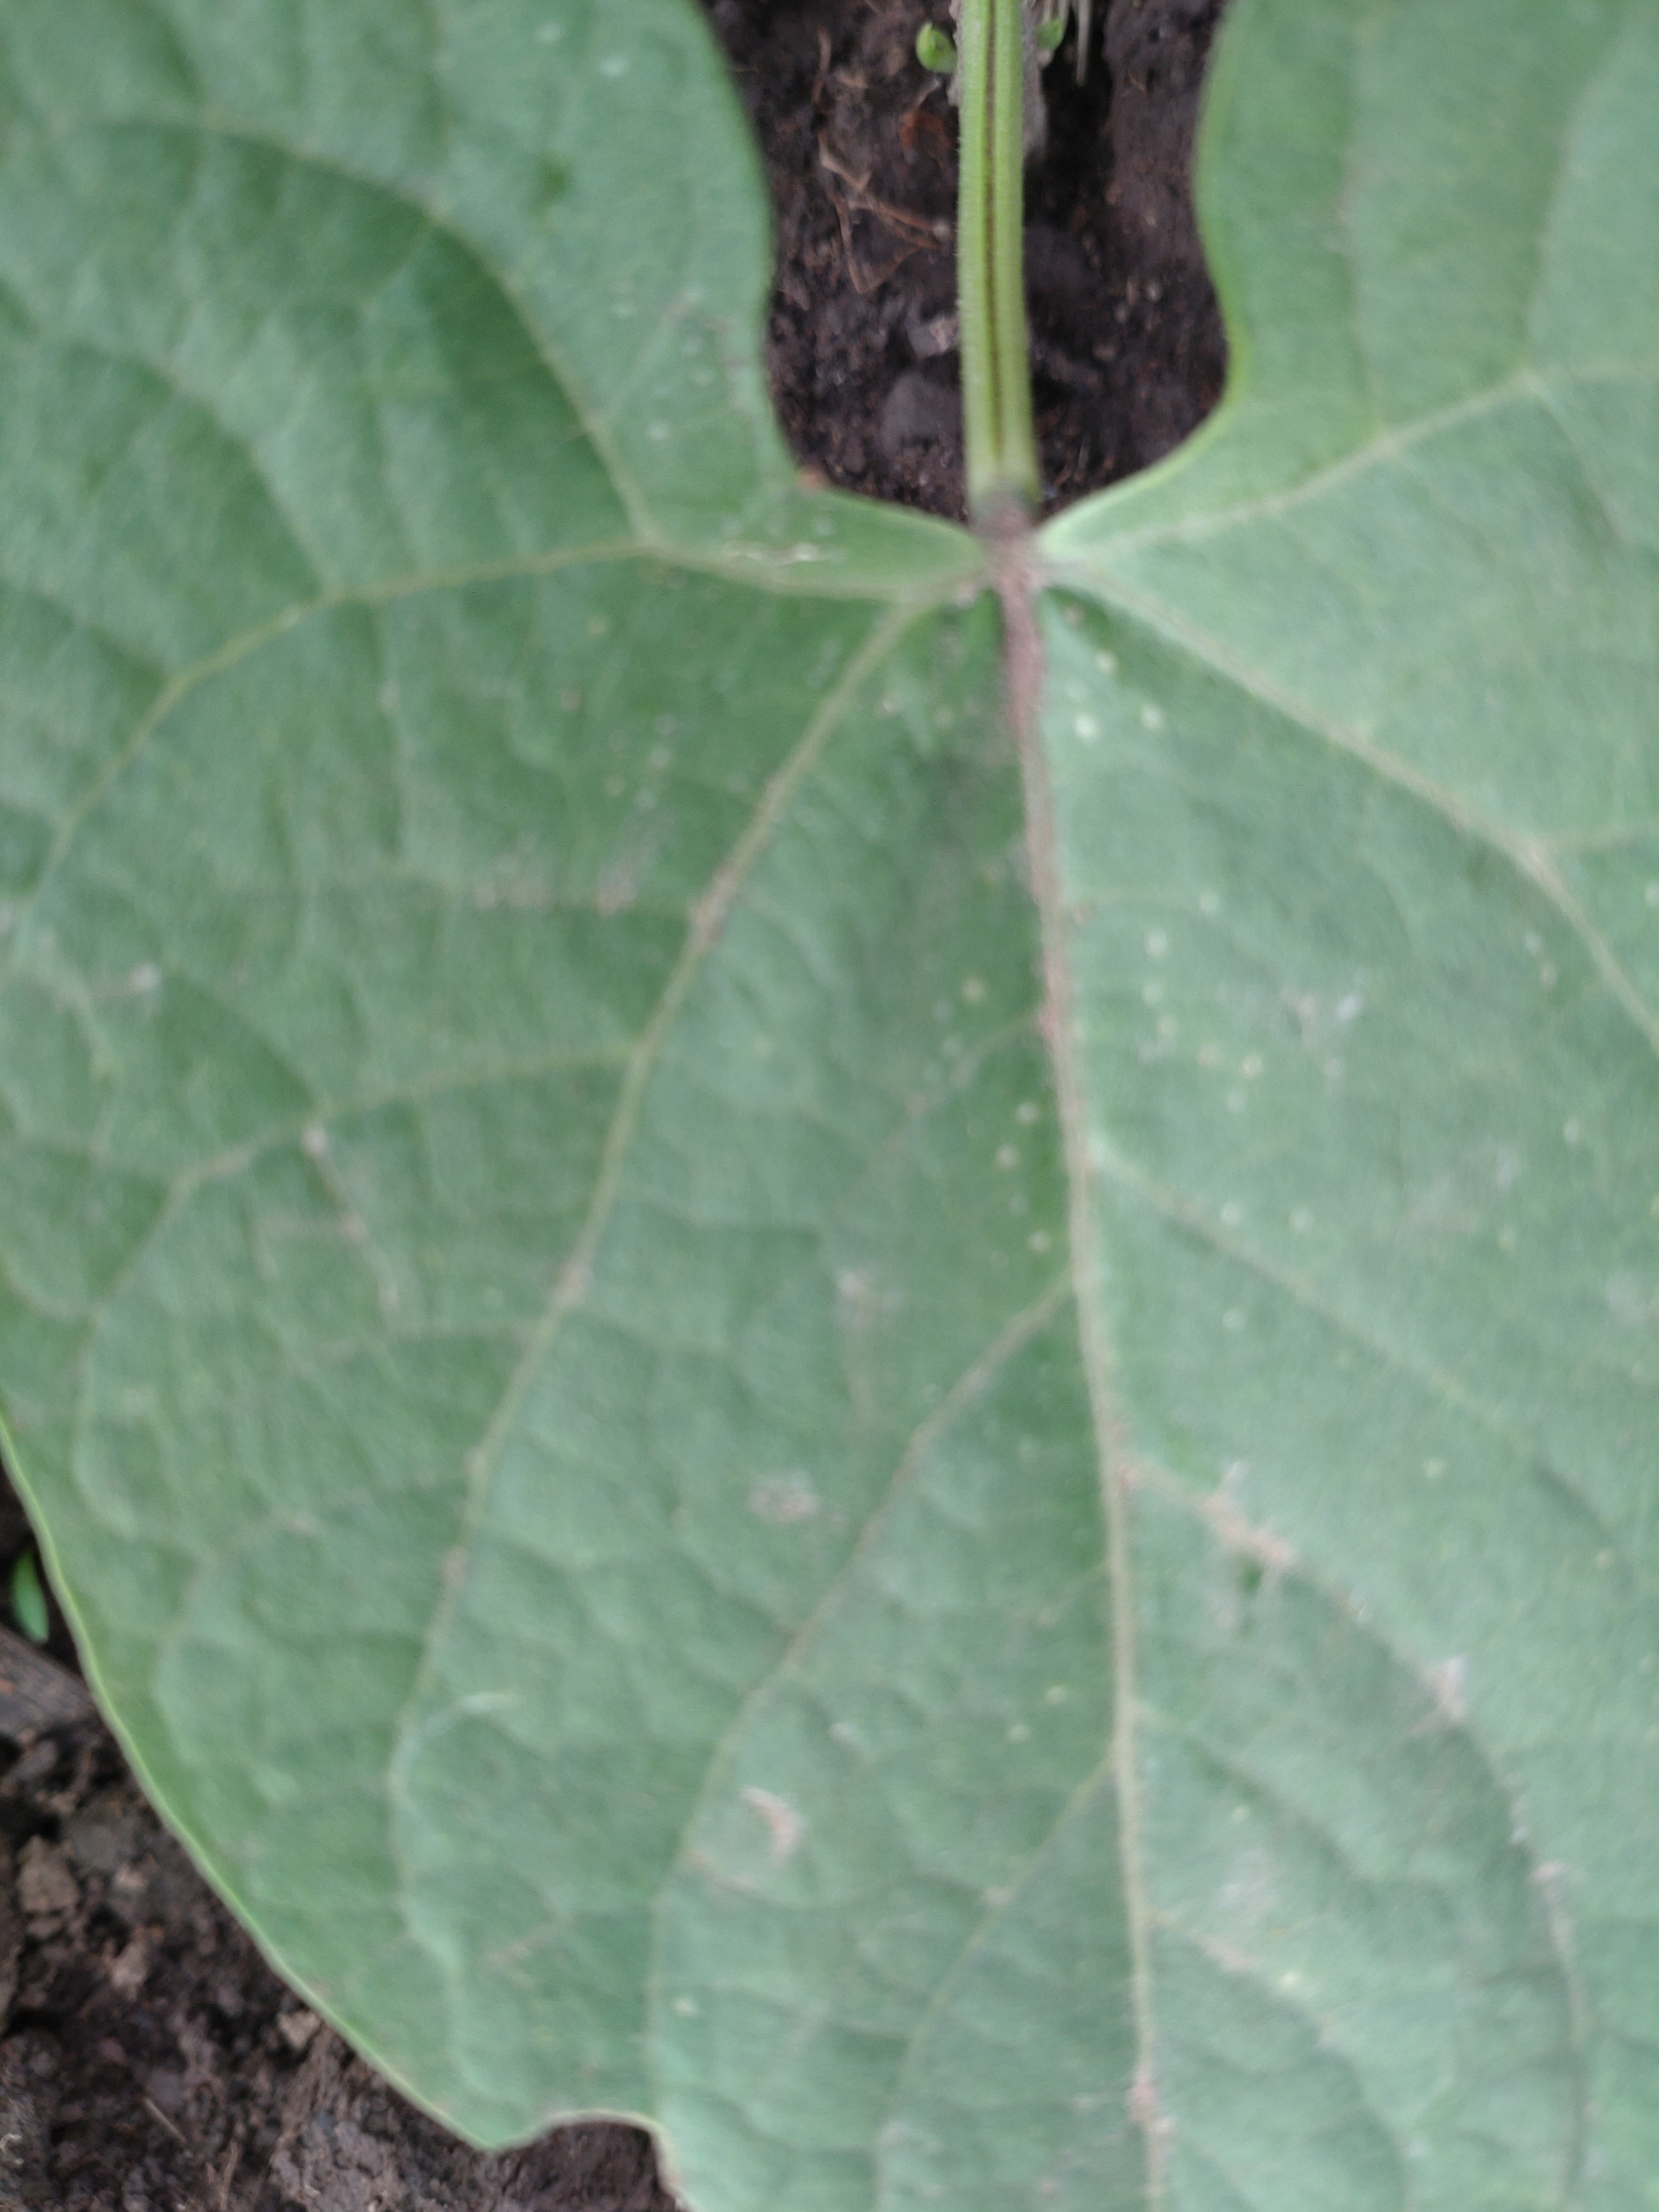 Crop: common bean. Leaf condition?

healthy
